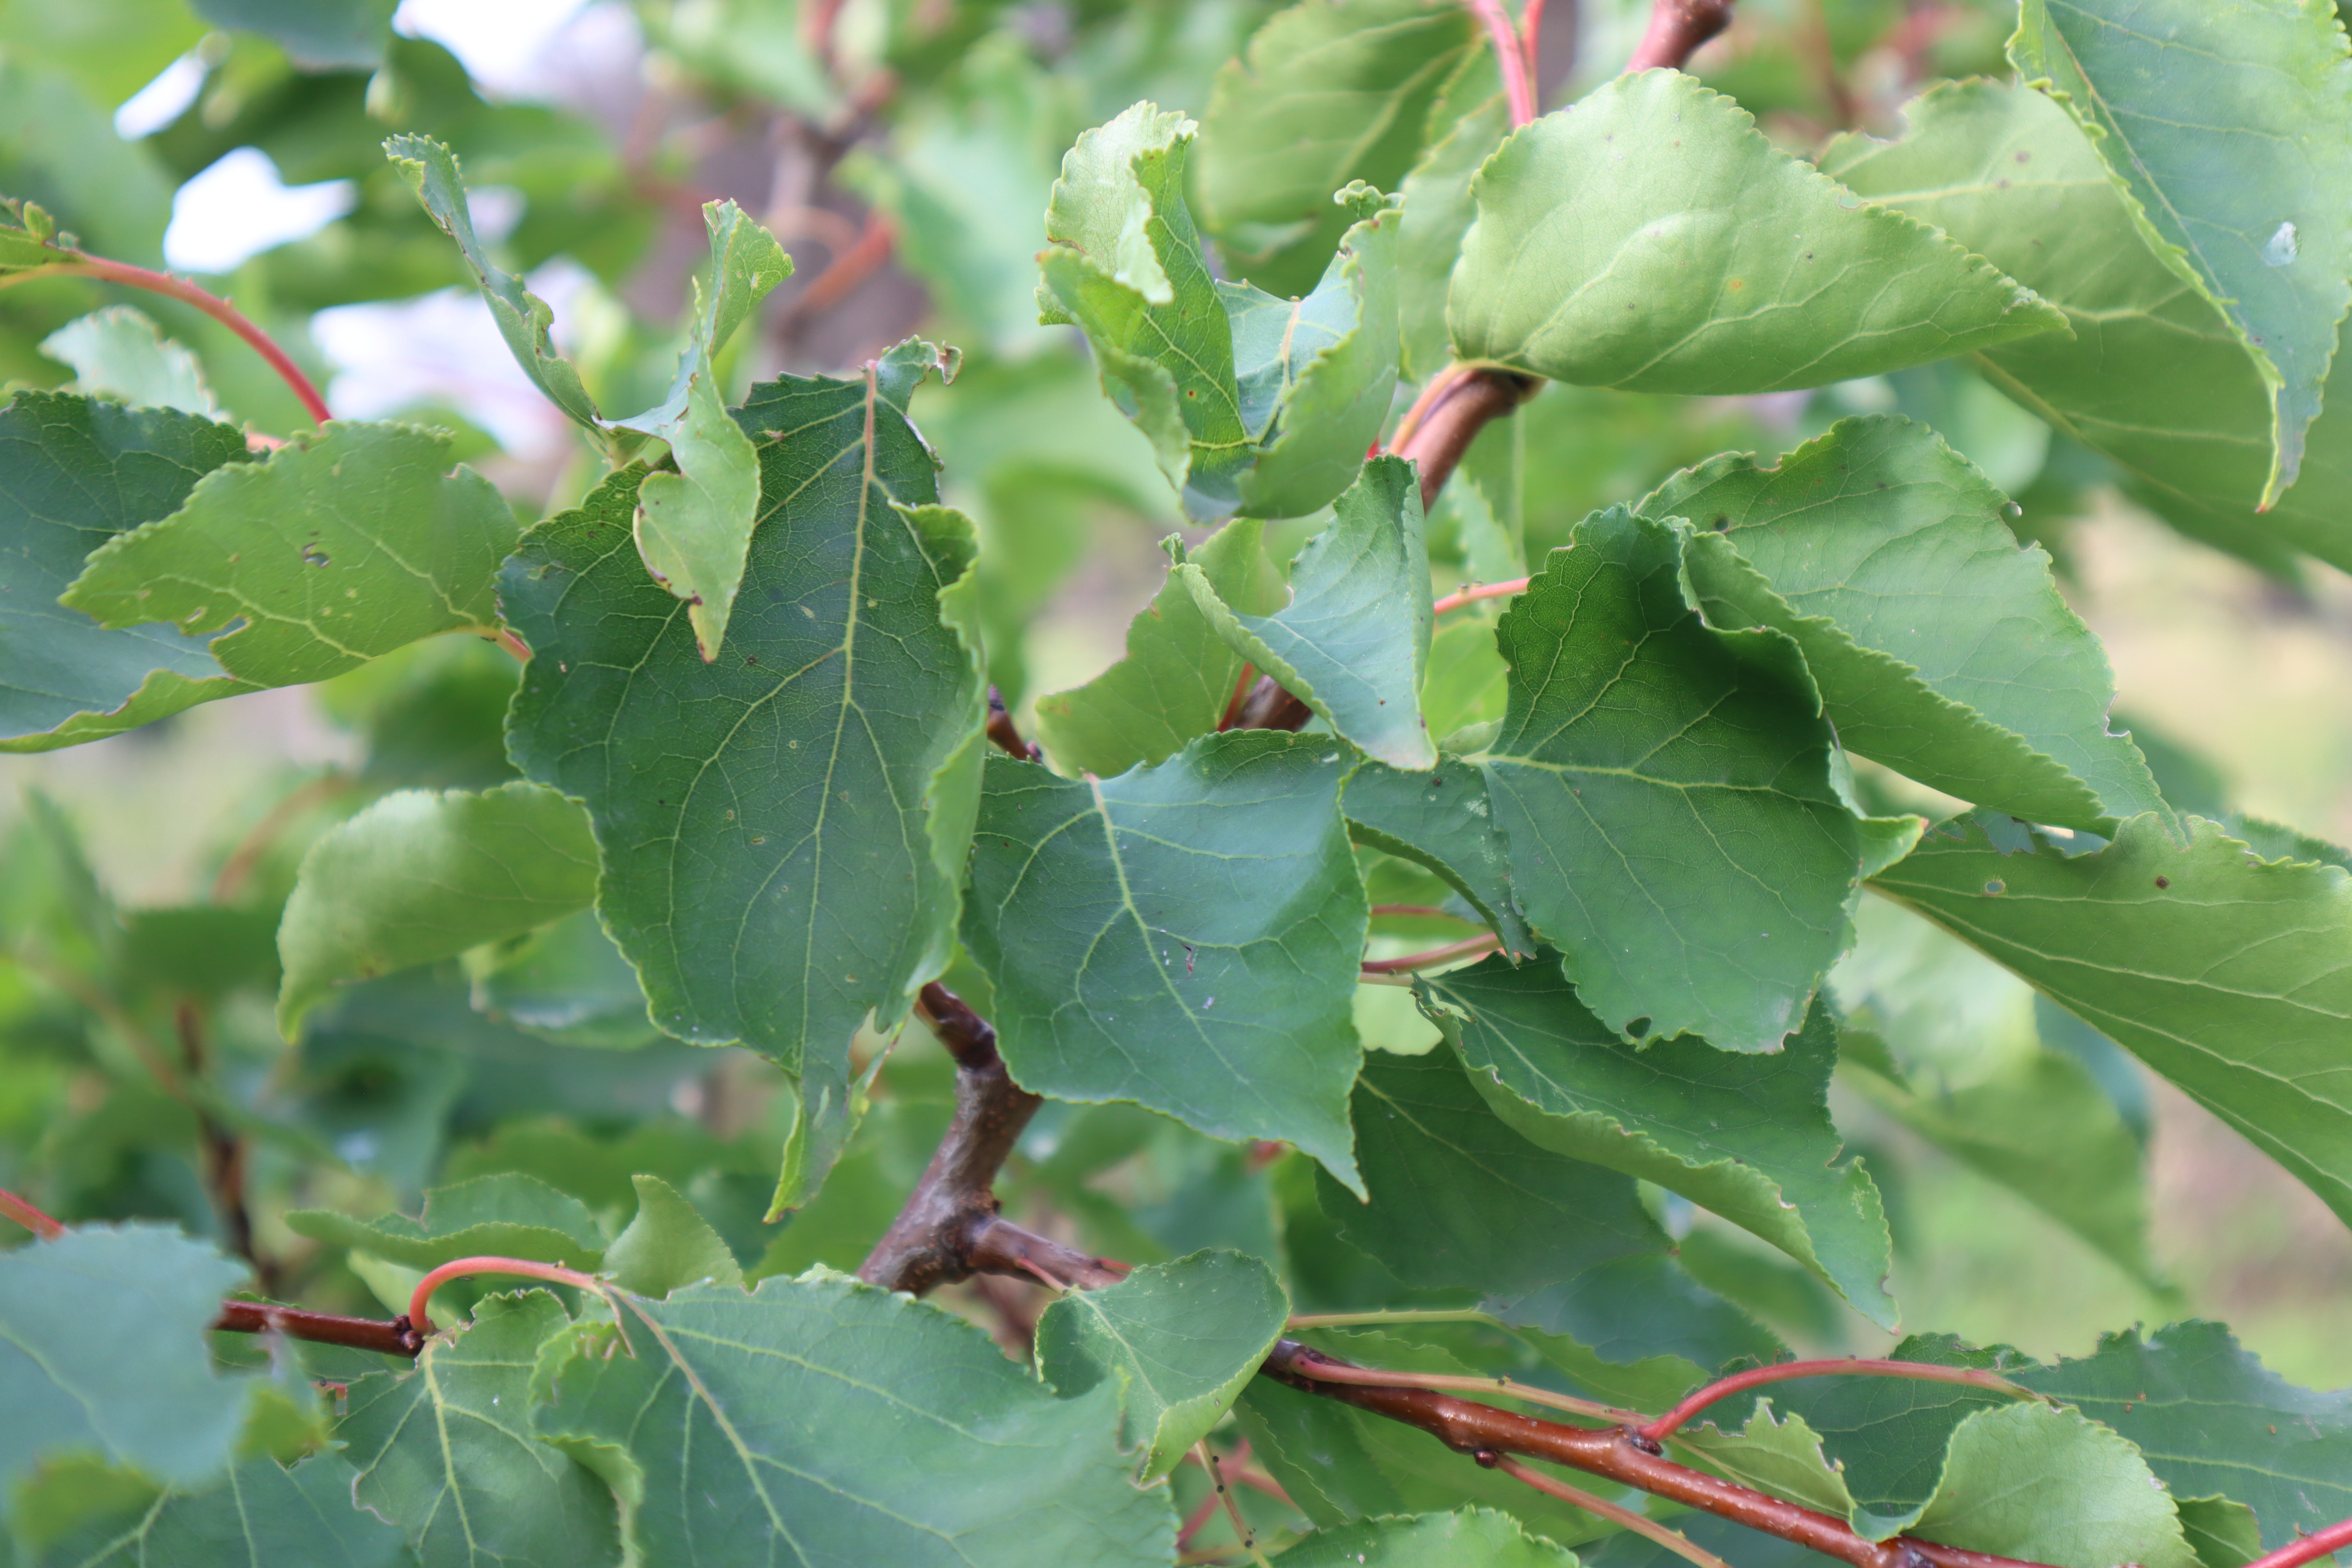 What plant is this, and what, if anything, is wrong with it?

apricot, shot hole disease
